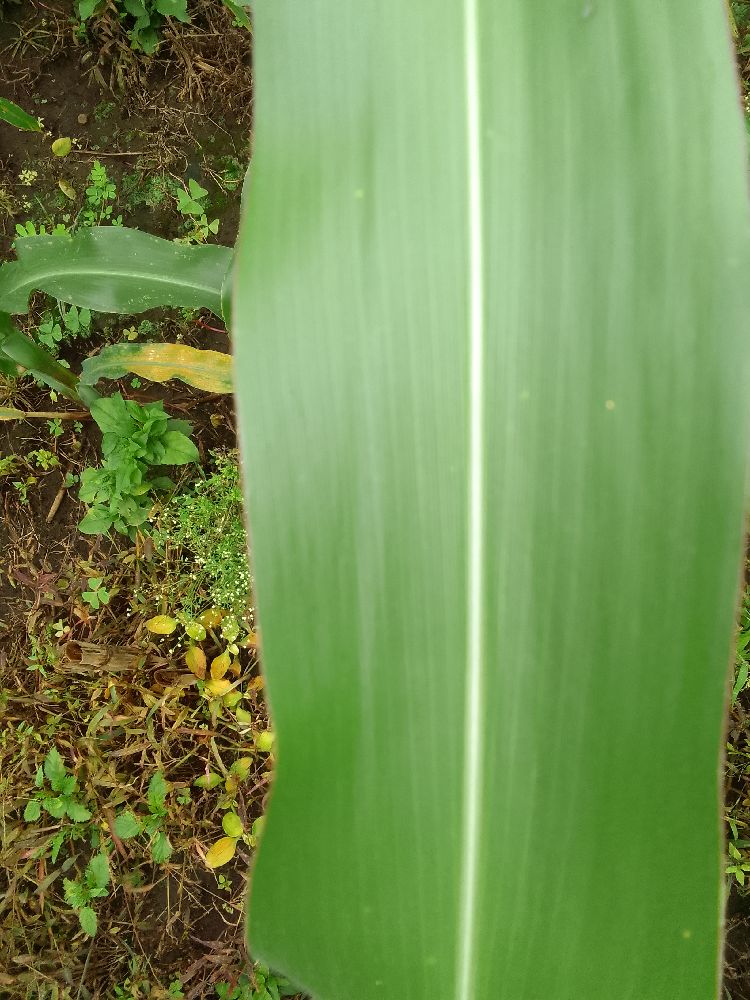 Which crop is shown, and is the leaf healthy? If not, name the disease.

maize, healthy
